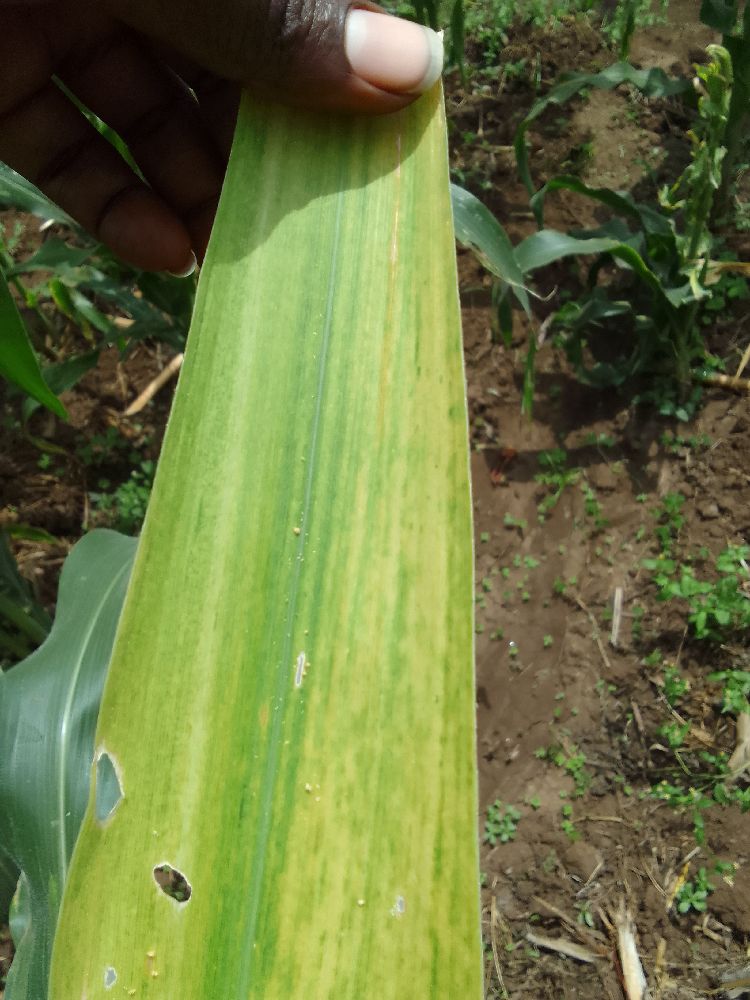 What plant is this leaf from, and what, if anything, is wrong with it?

maize, maize lethal necrosis
